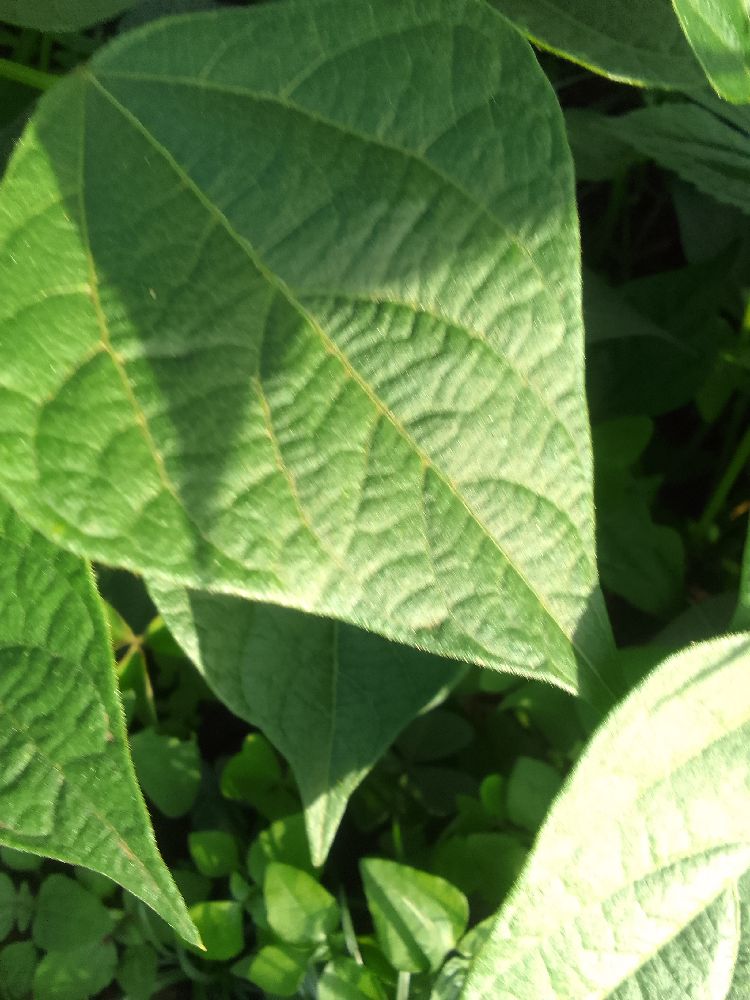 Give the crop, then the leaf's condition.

common bean, healthy
